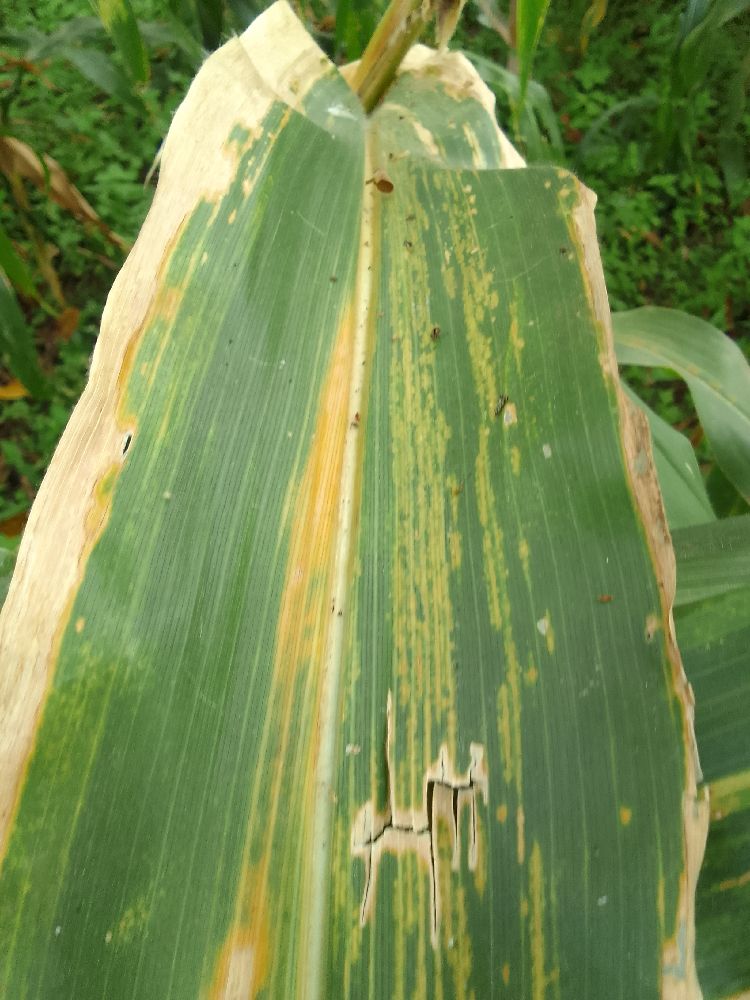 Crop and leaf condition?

maize, maize lethal necrosis
